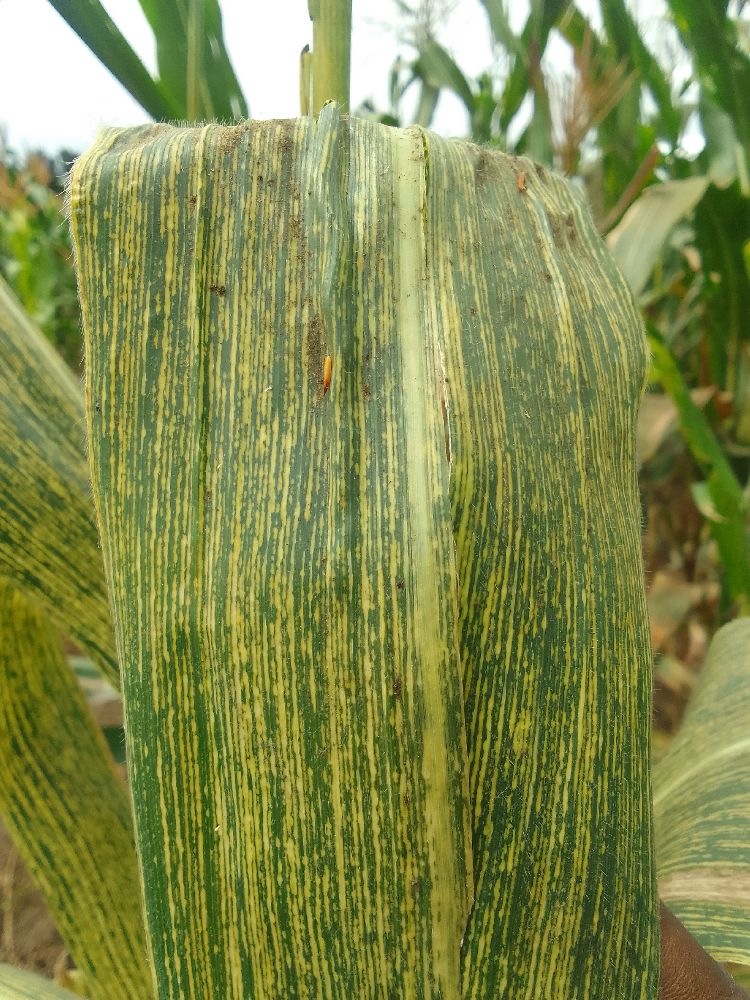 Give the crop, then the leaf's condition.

maize, maize streak virus
